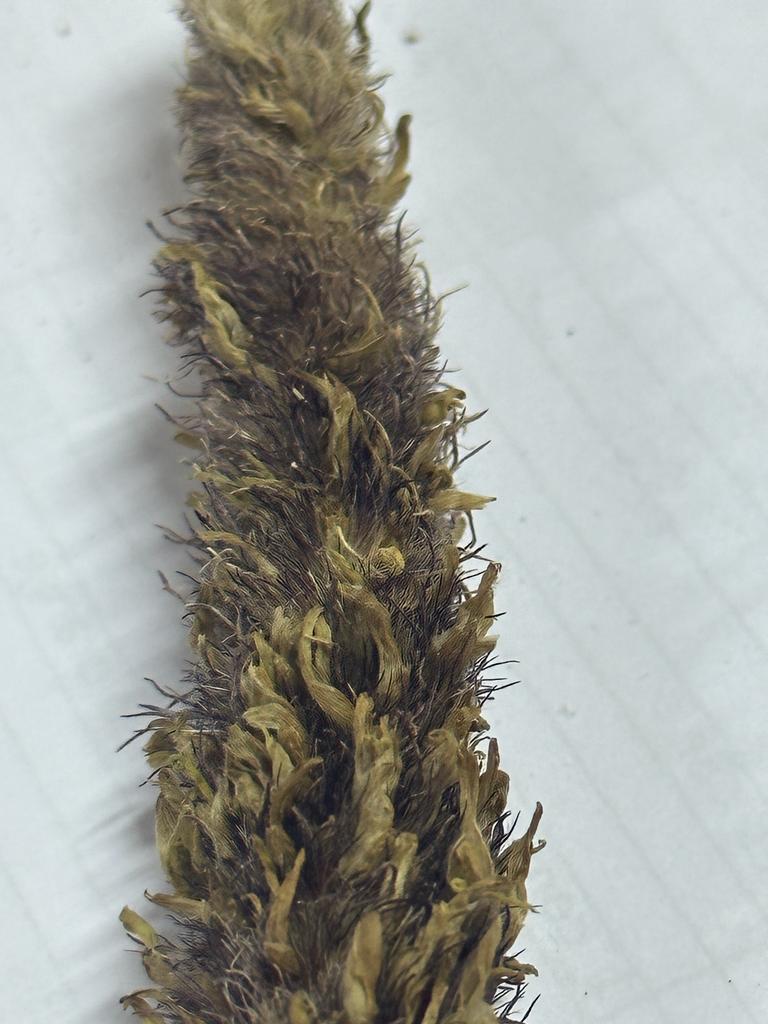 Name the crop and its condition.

pearl millet, sclerospora graminicola
